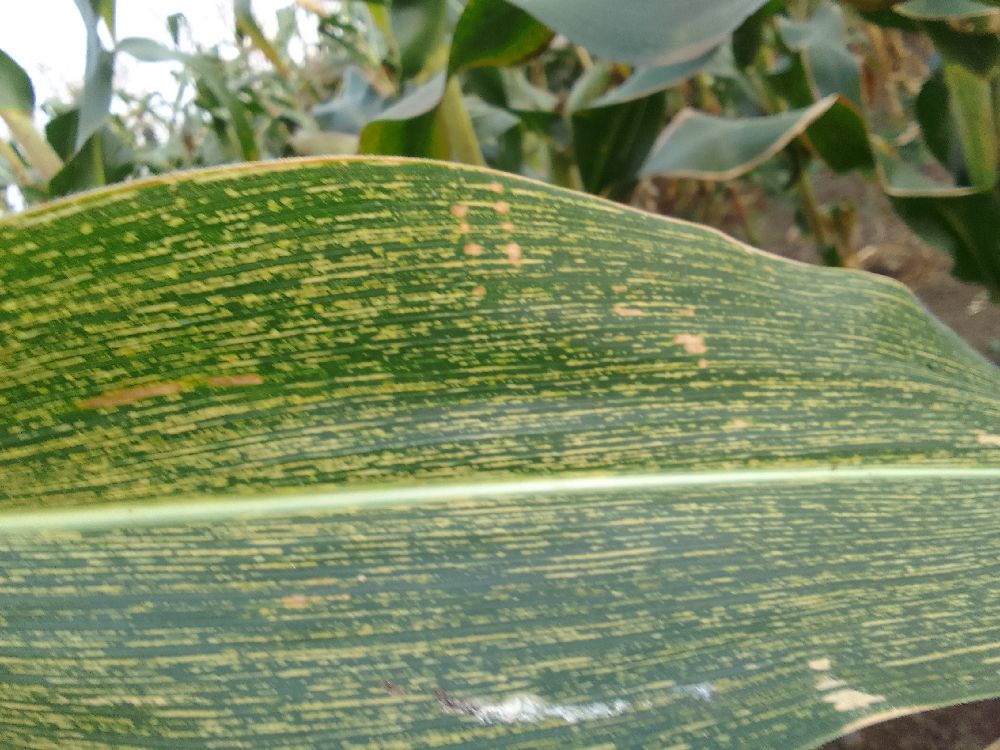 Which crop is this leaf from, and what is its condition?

maize, maize streak virus
